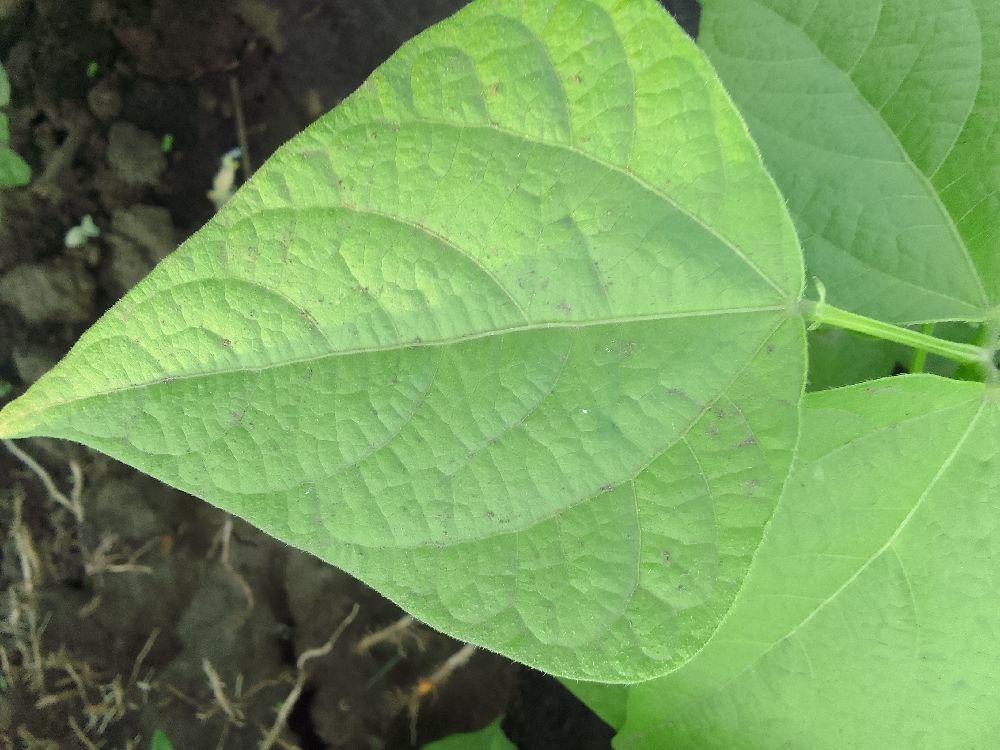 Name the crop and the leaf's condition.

common bean, healthy
